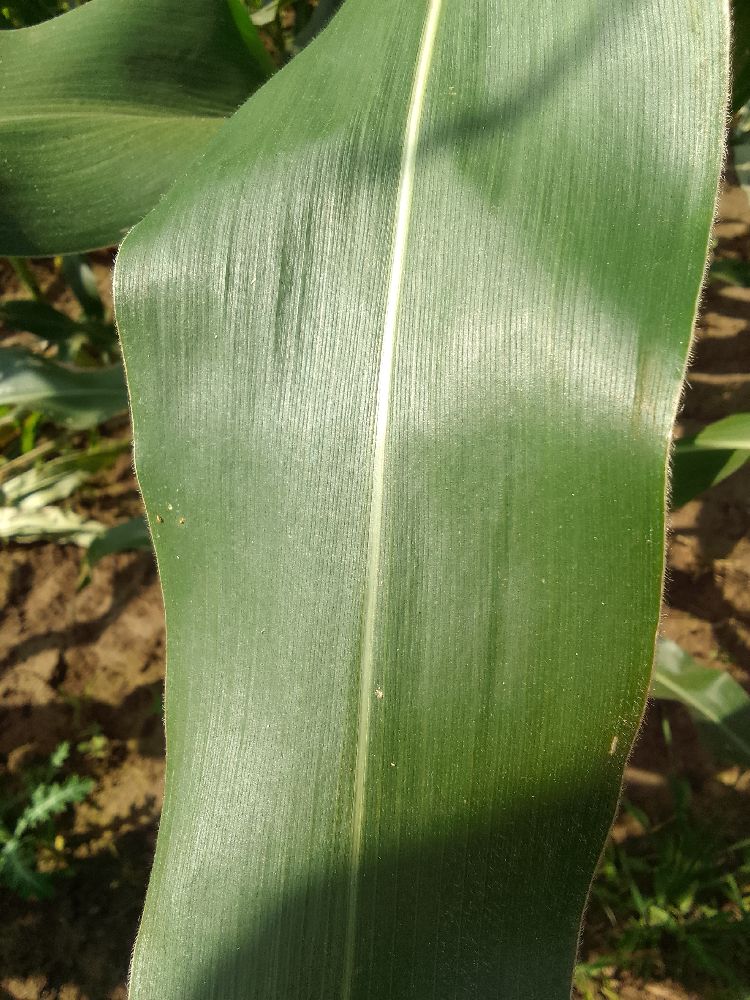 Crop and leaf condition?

maize, healthy
